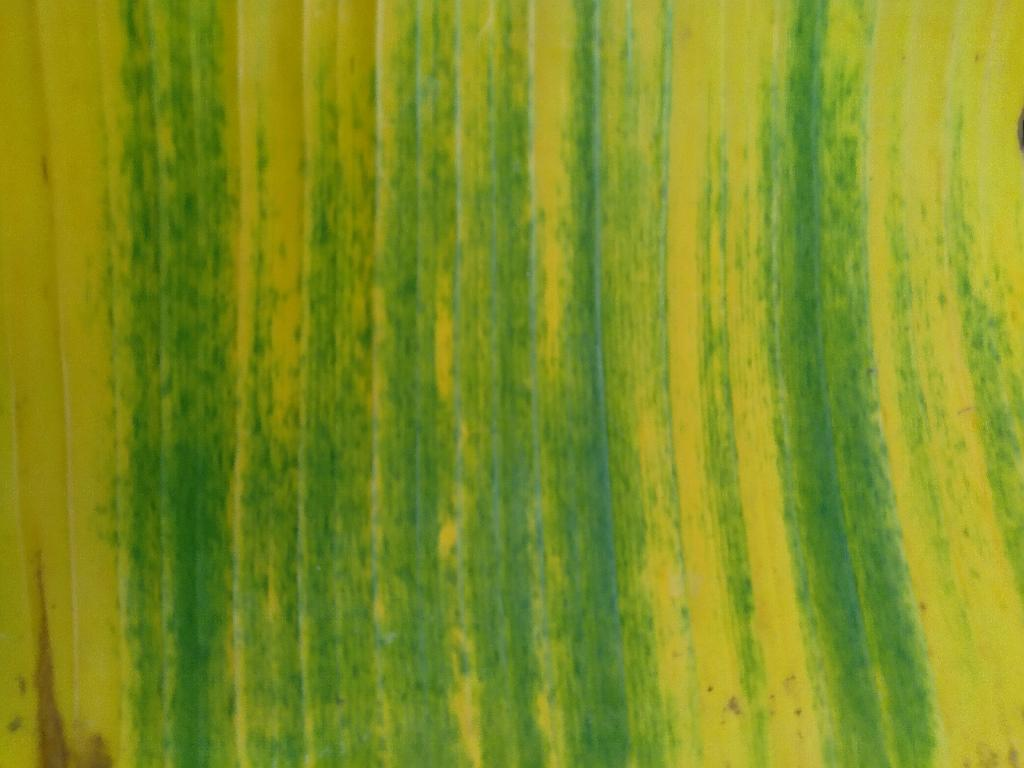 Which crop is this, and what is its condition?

banana, fusarium wilt race 1
